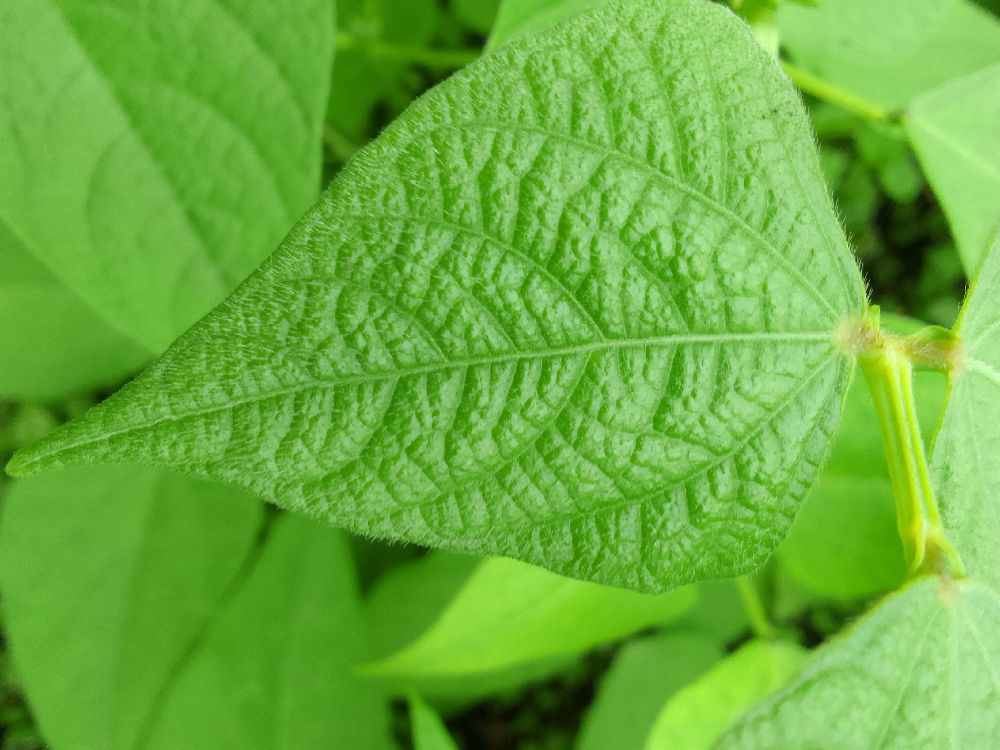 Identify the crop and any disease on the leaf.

common bean, healthy
